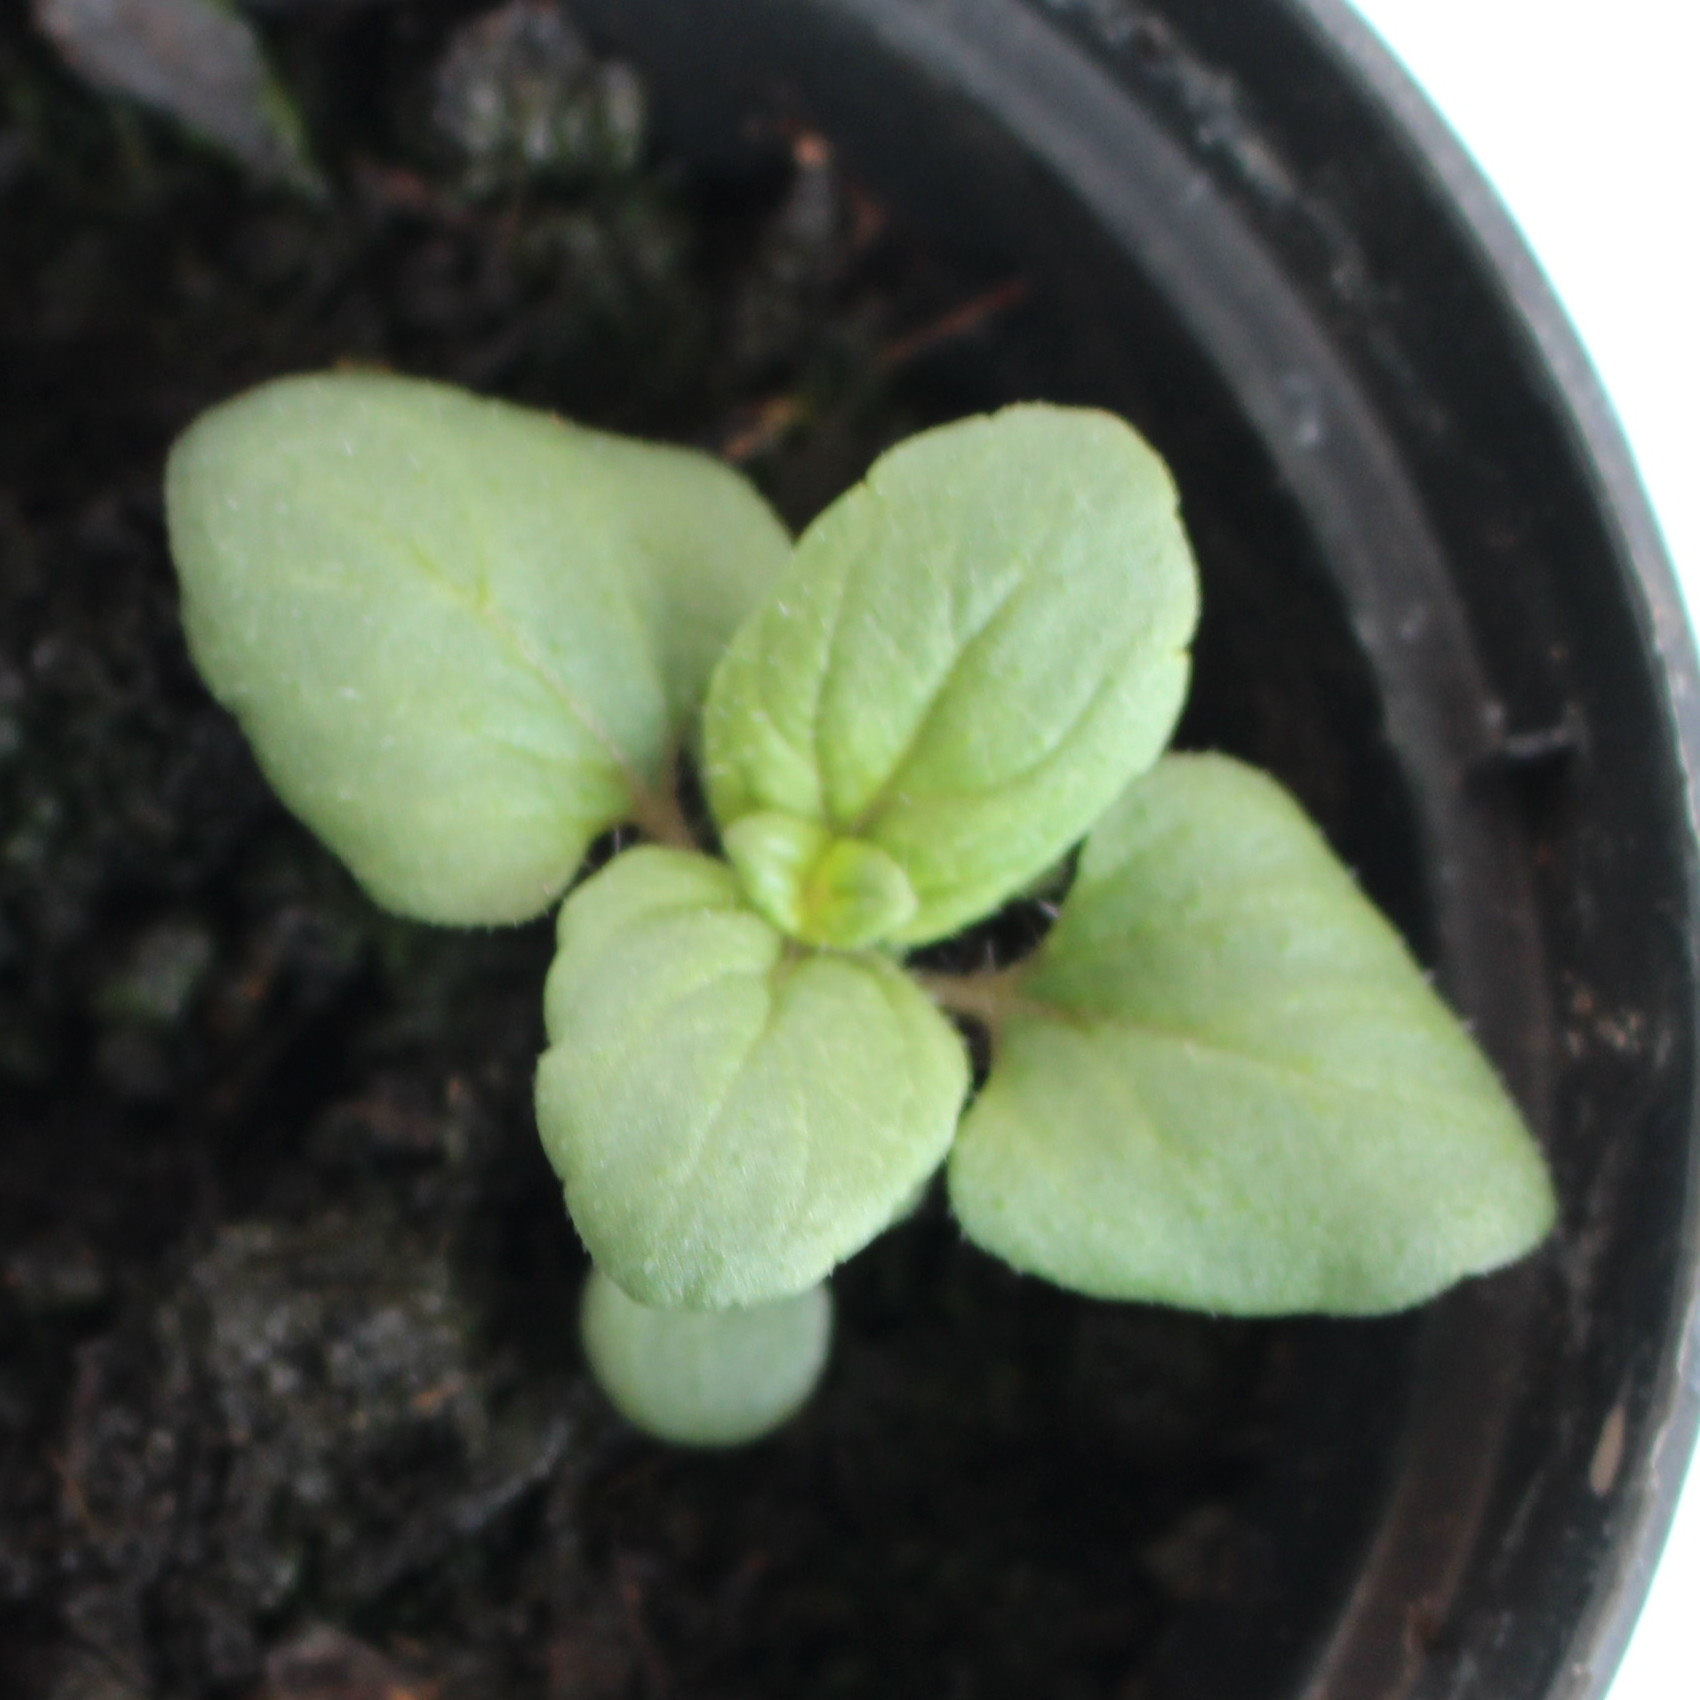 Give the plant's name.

Veronica persica
